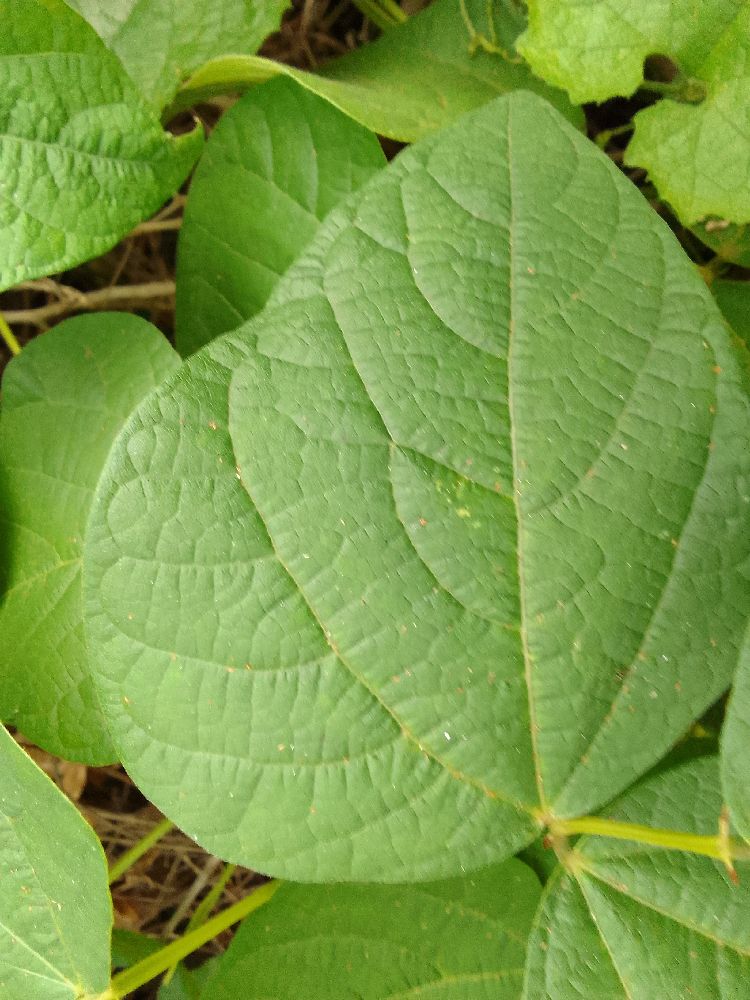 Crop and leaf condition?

common bean, healthy
